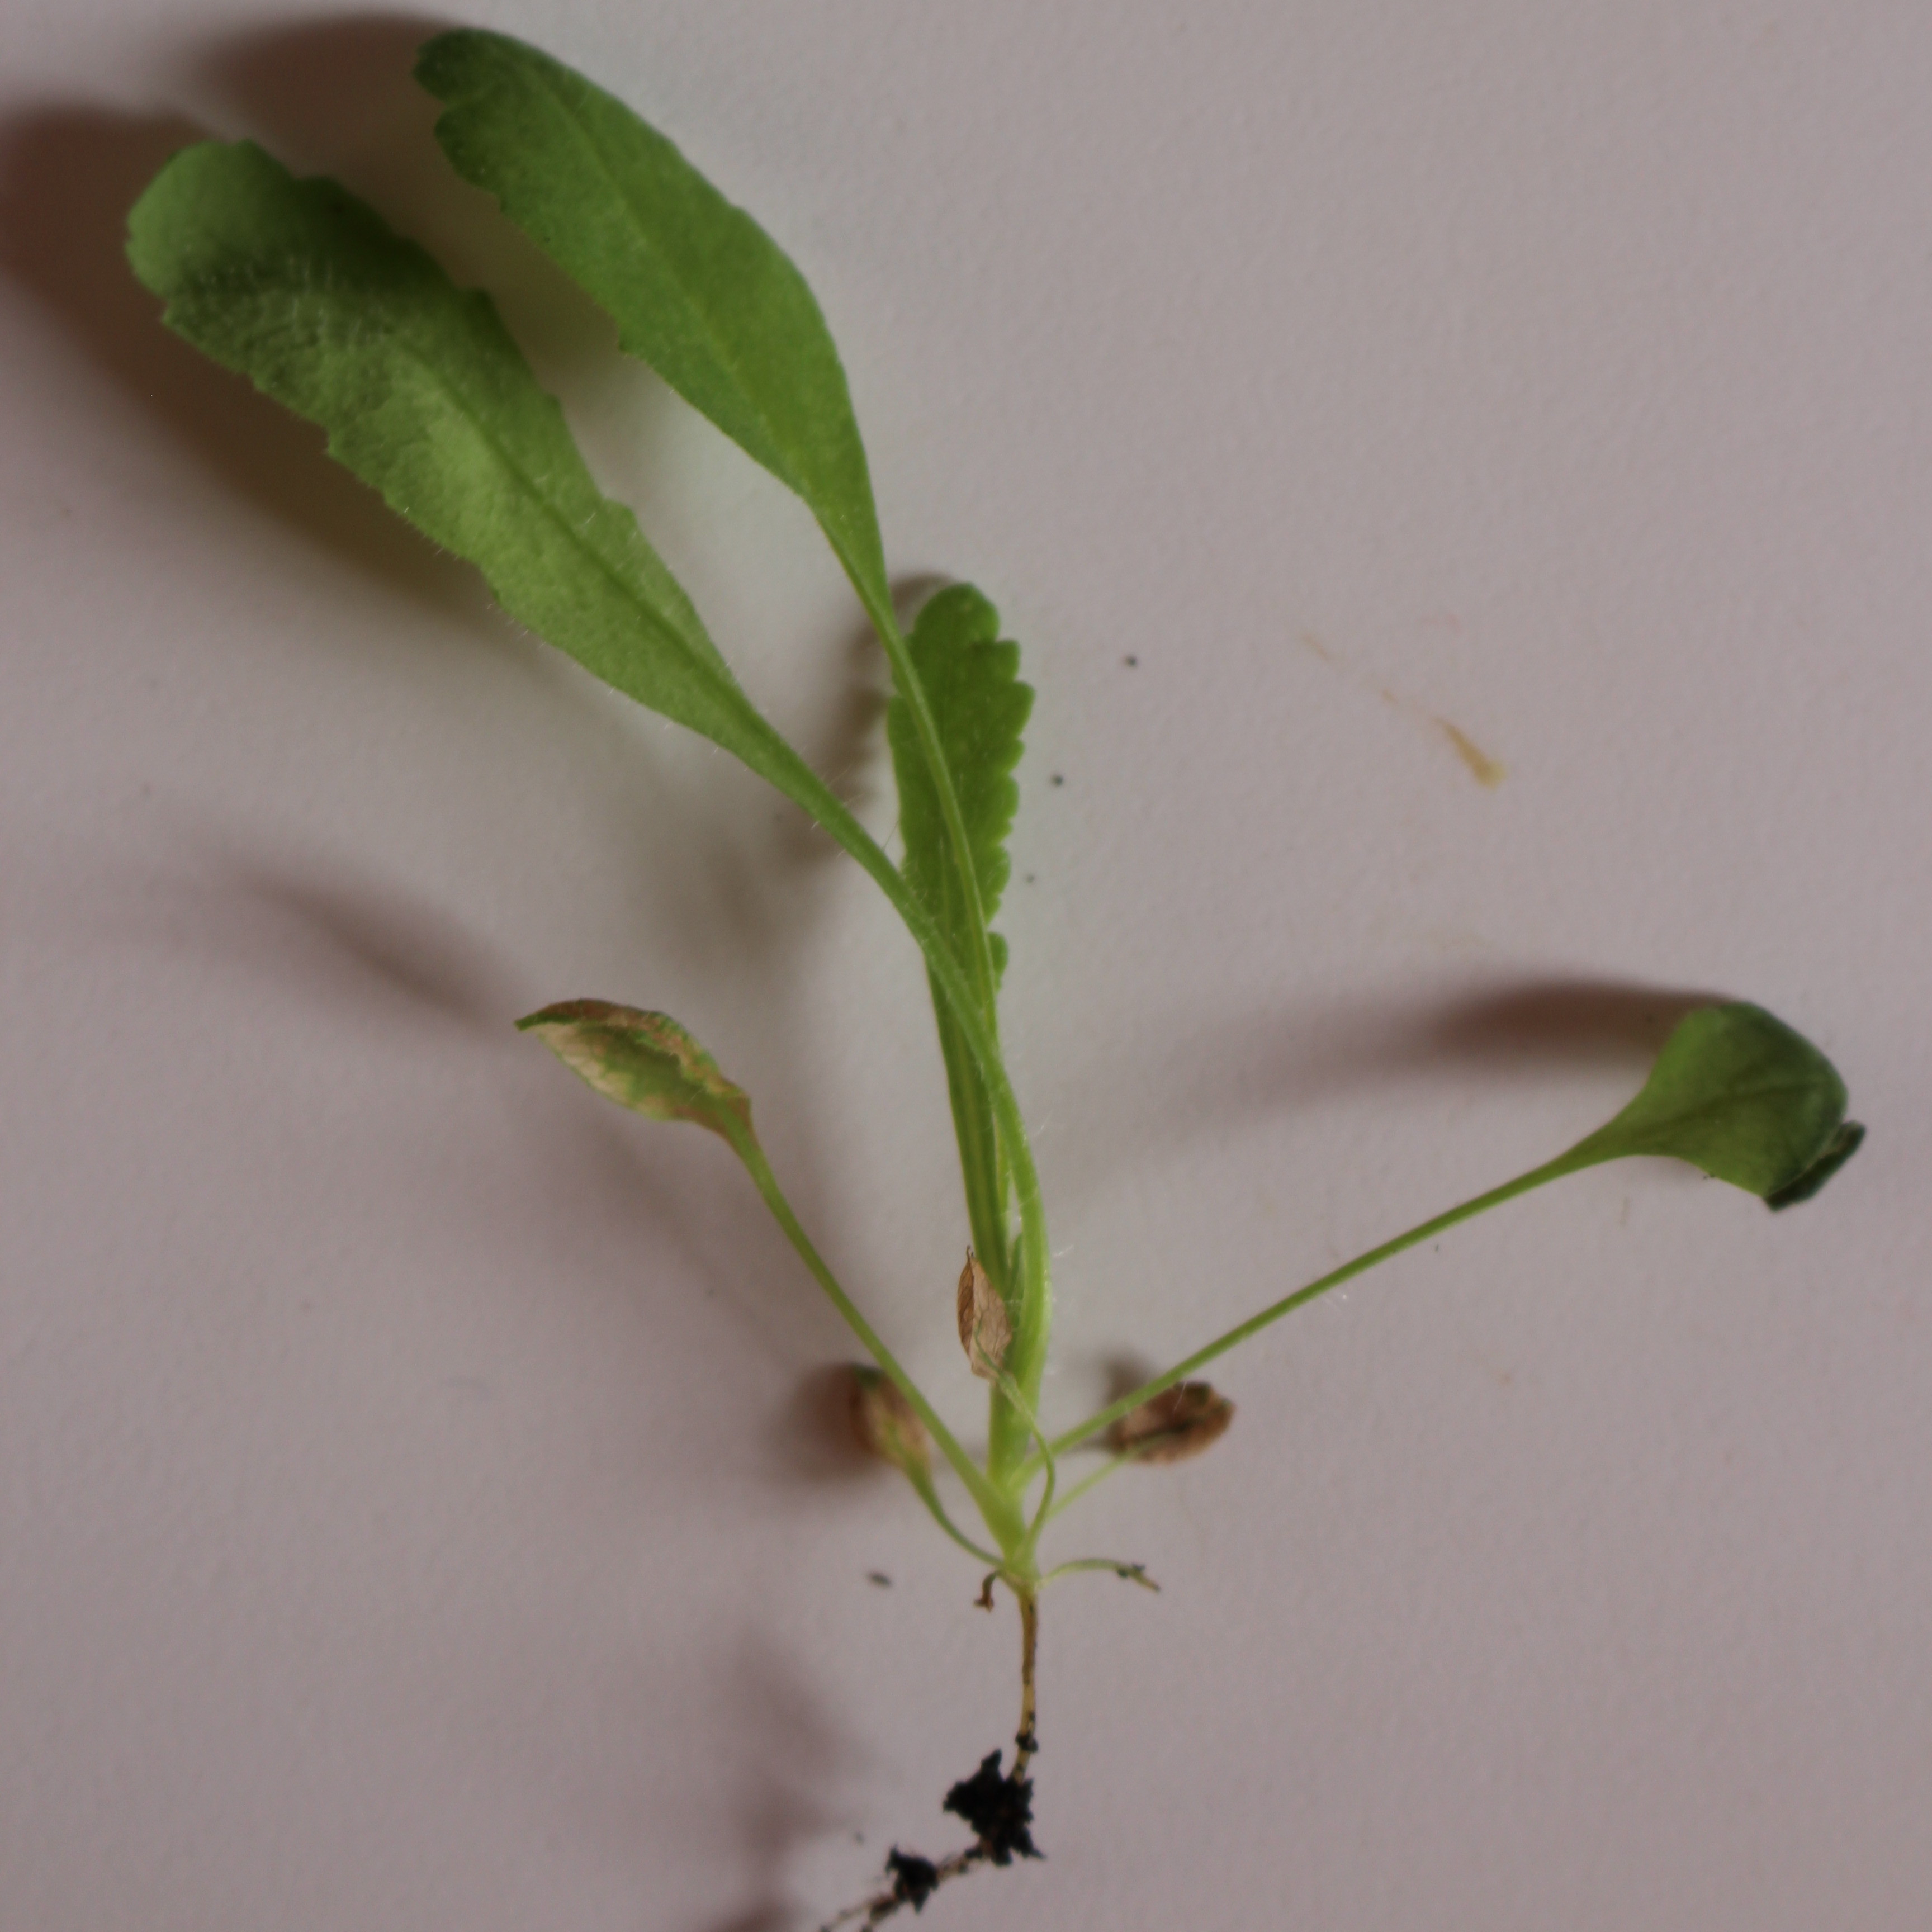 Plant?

Papaver rhoeas
